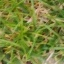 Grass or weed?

grass
